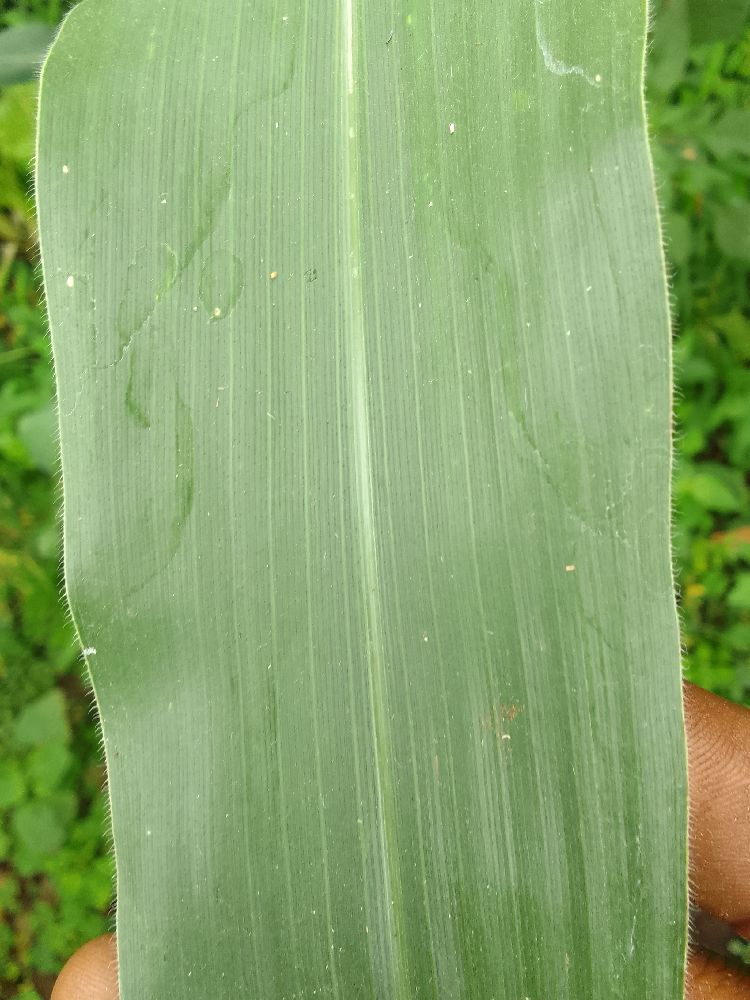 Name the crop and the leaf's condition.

maize, healthy
